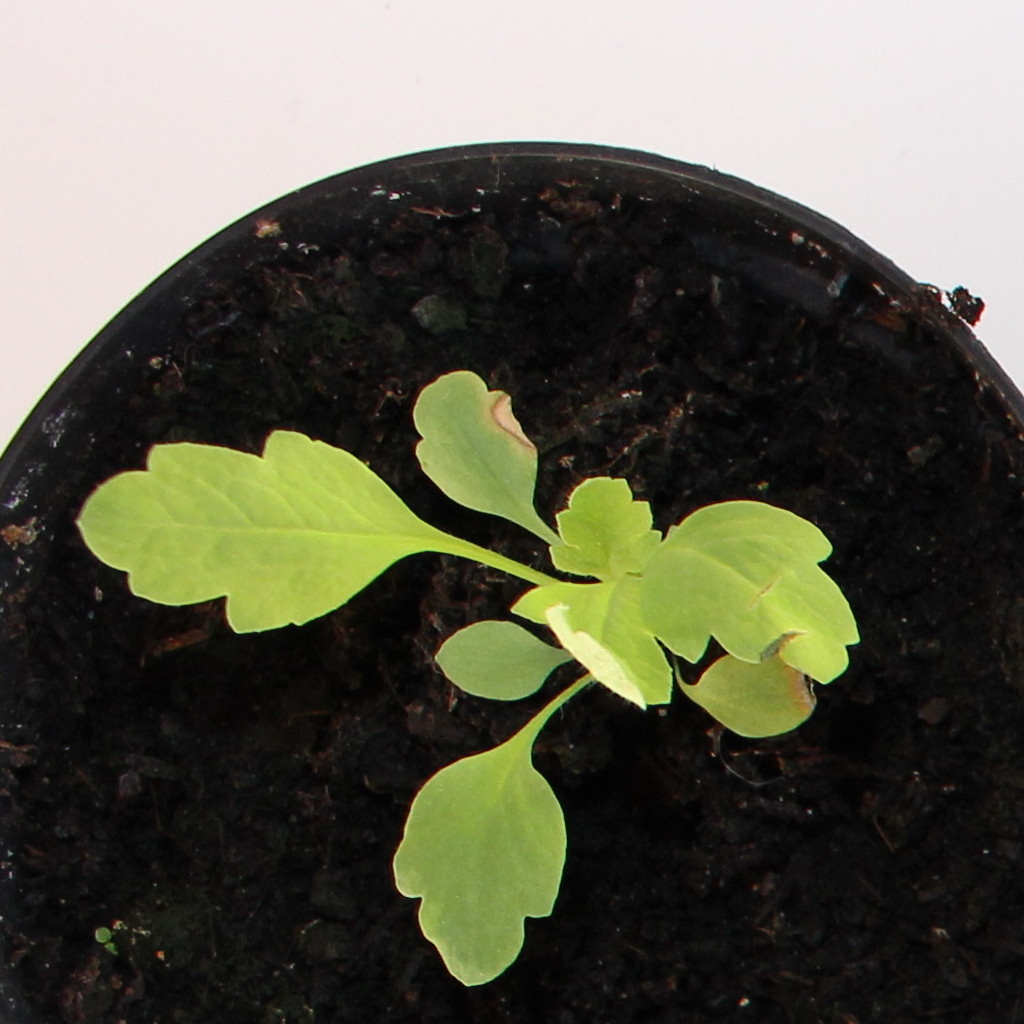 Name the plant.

Papaver rhoeas
